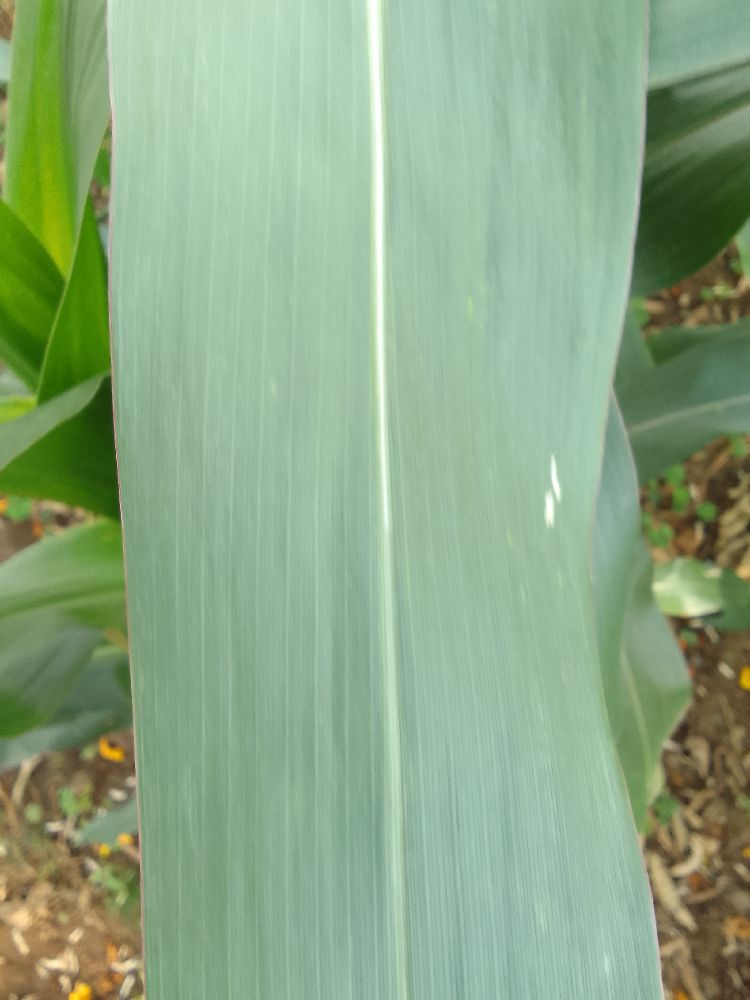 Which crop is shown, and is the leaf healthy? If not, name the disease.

maize, healthy
